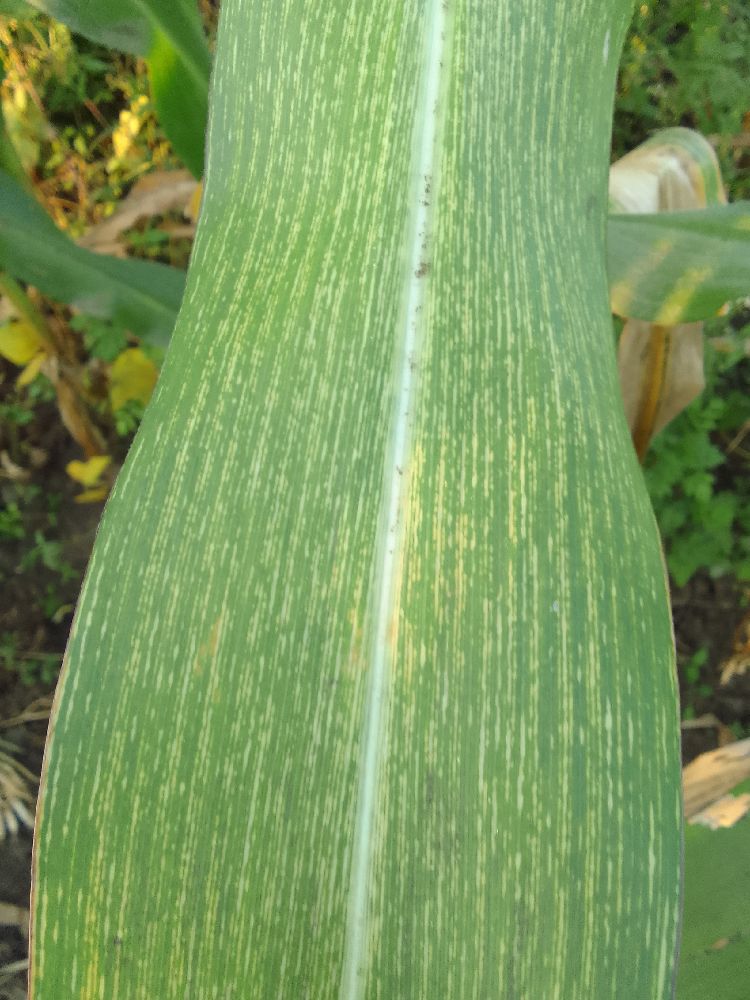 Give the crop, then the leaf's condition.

maize, maize streak virus
